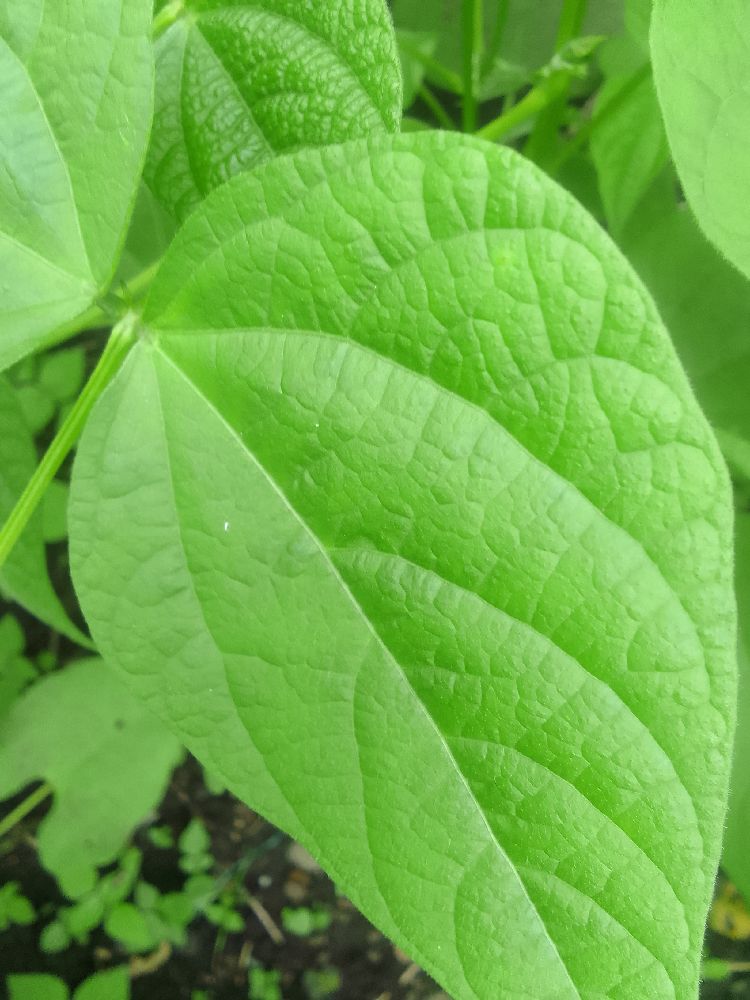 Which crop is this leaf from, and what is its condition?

common bean, healthy
